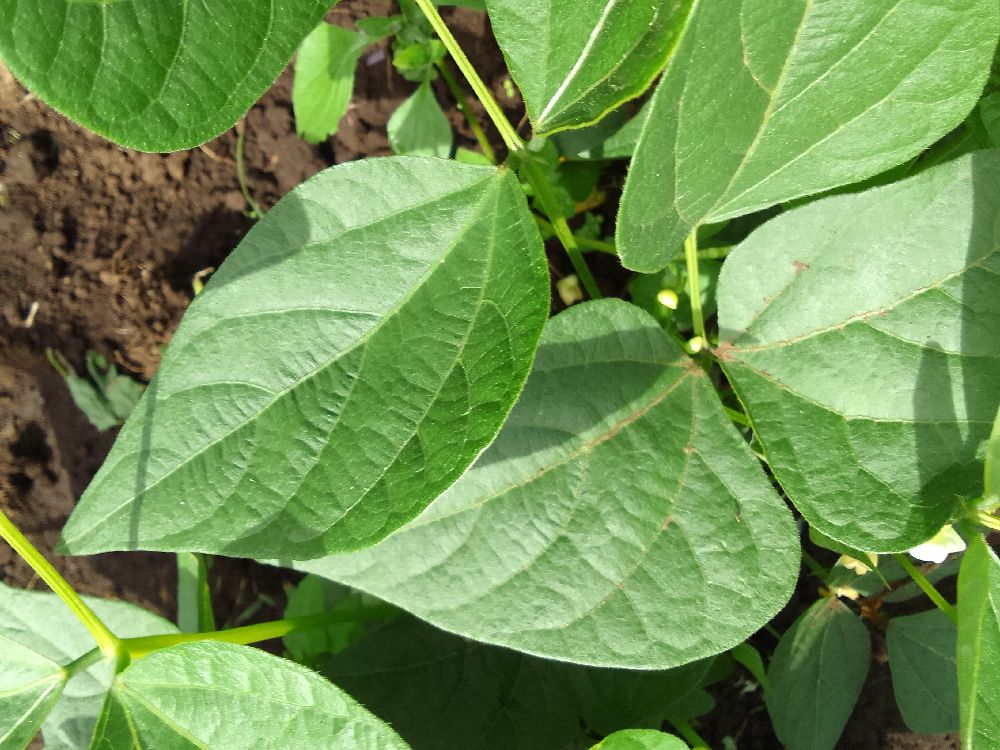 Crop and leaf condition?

common bean, healthy
